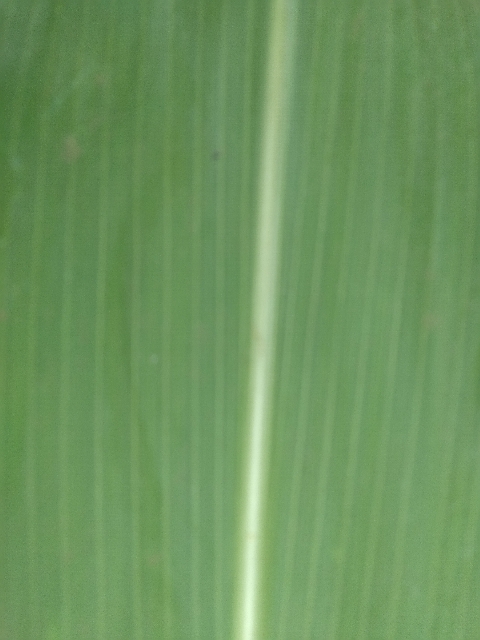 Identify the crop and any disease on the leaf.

maize, healthy
